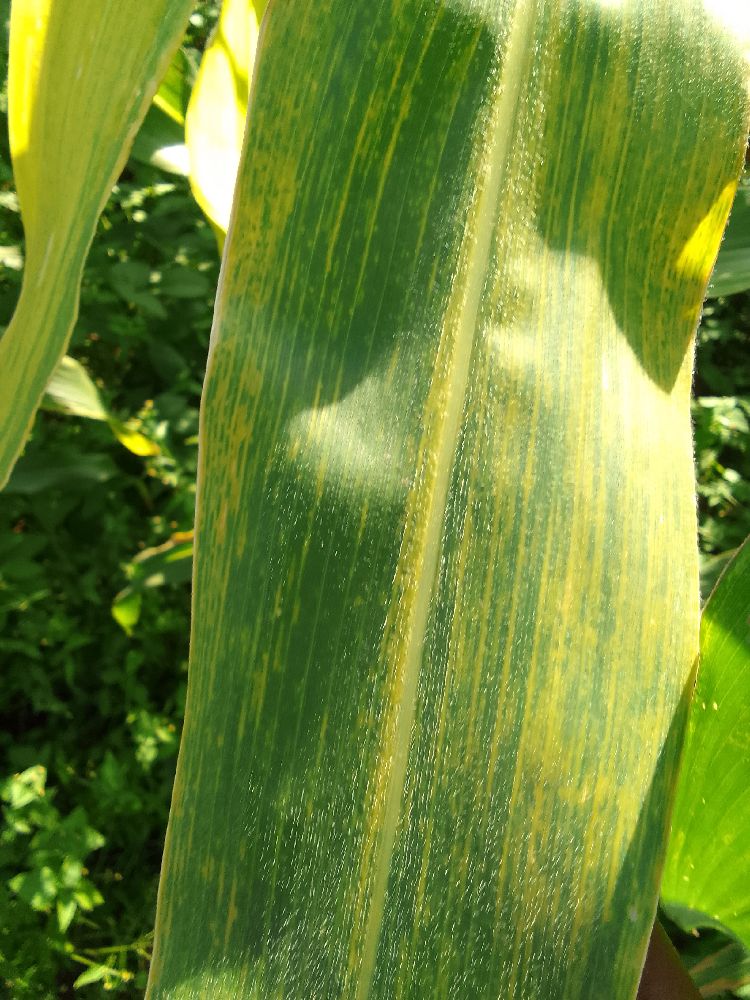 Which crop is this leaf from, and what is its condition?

maize, maize lethal necrosis
